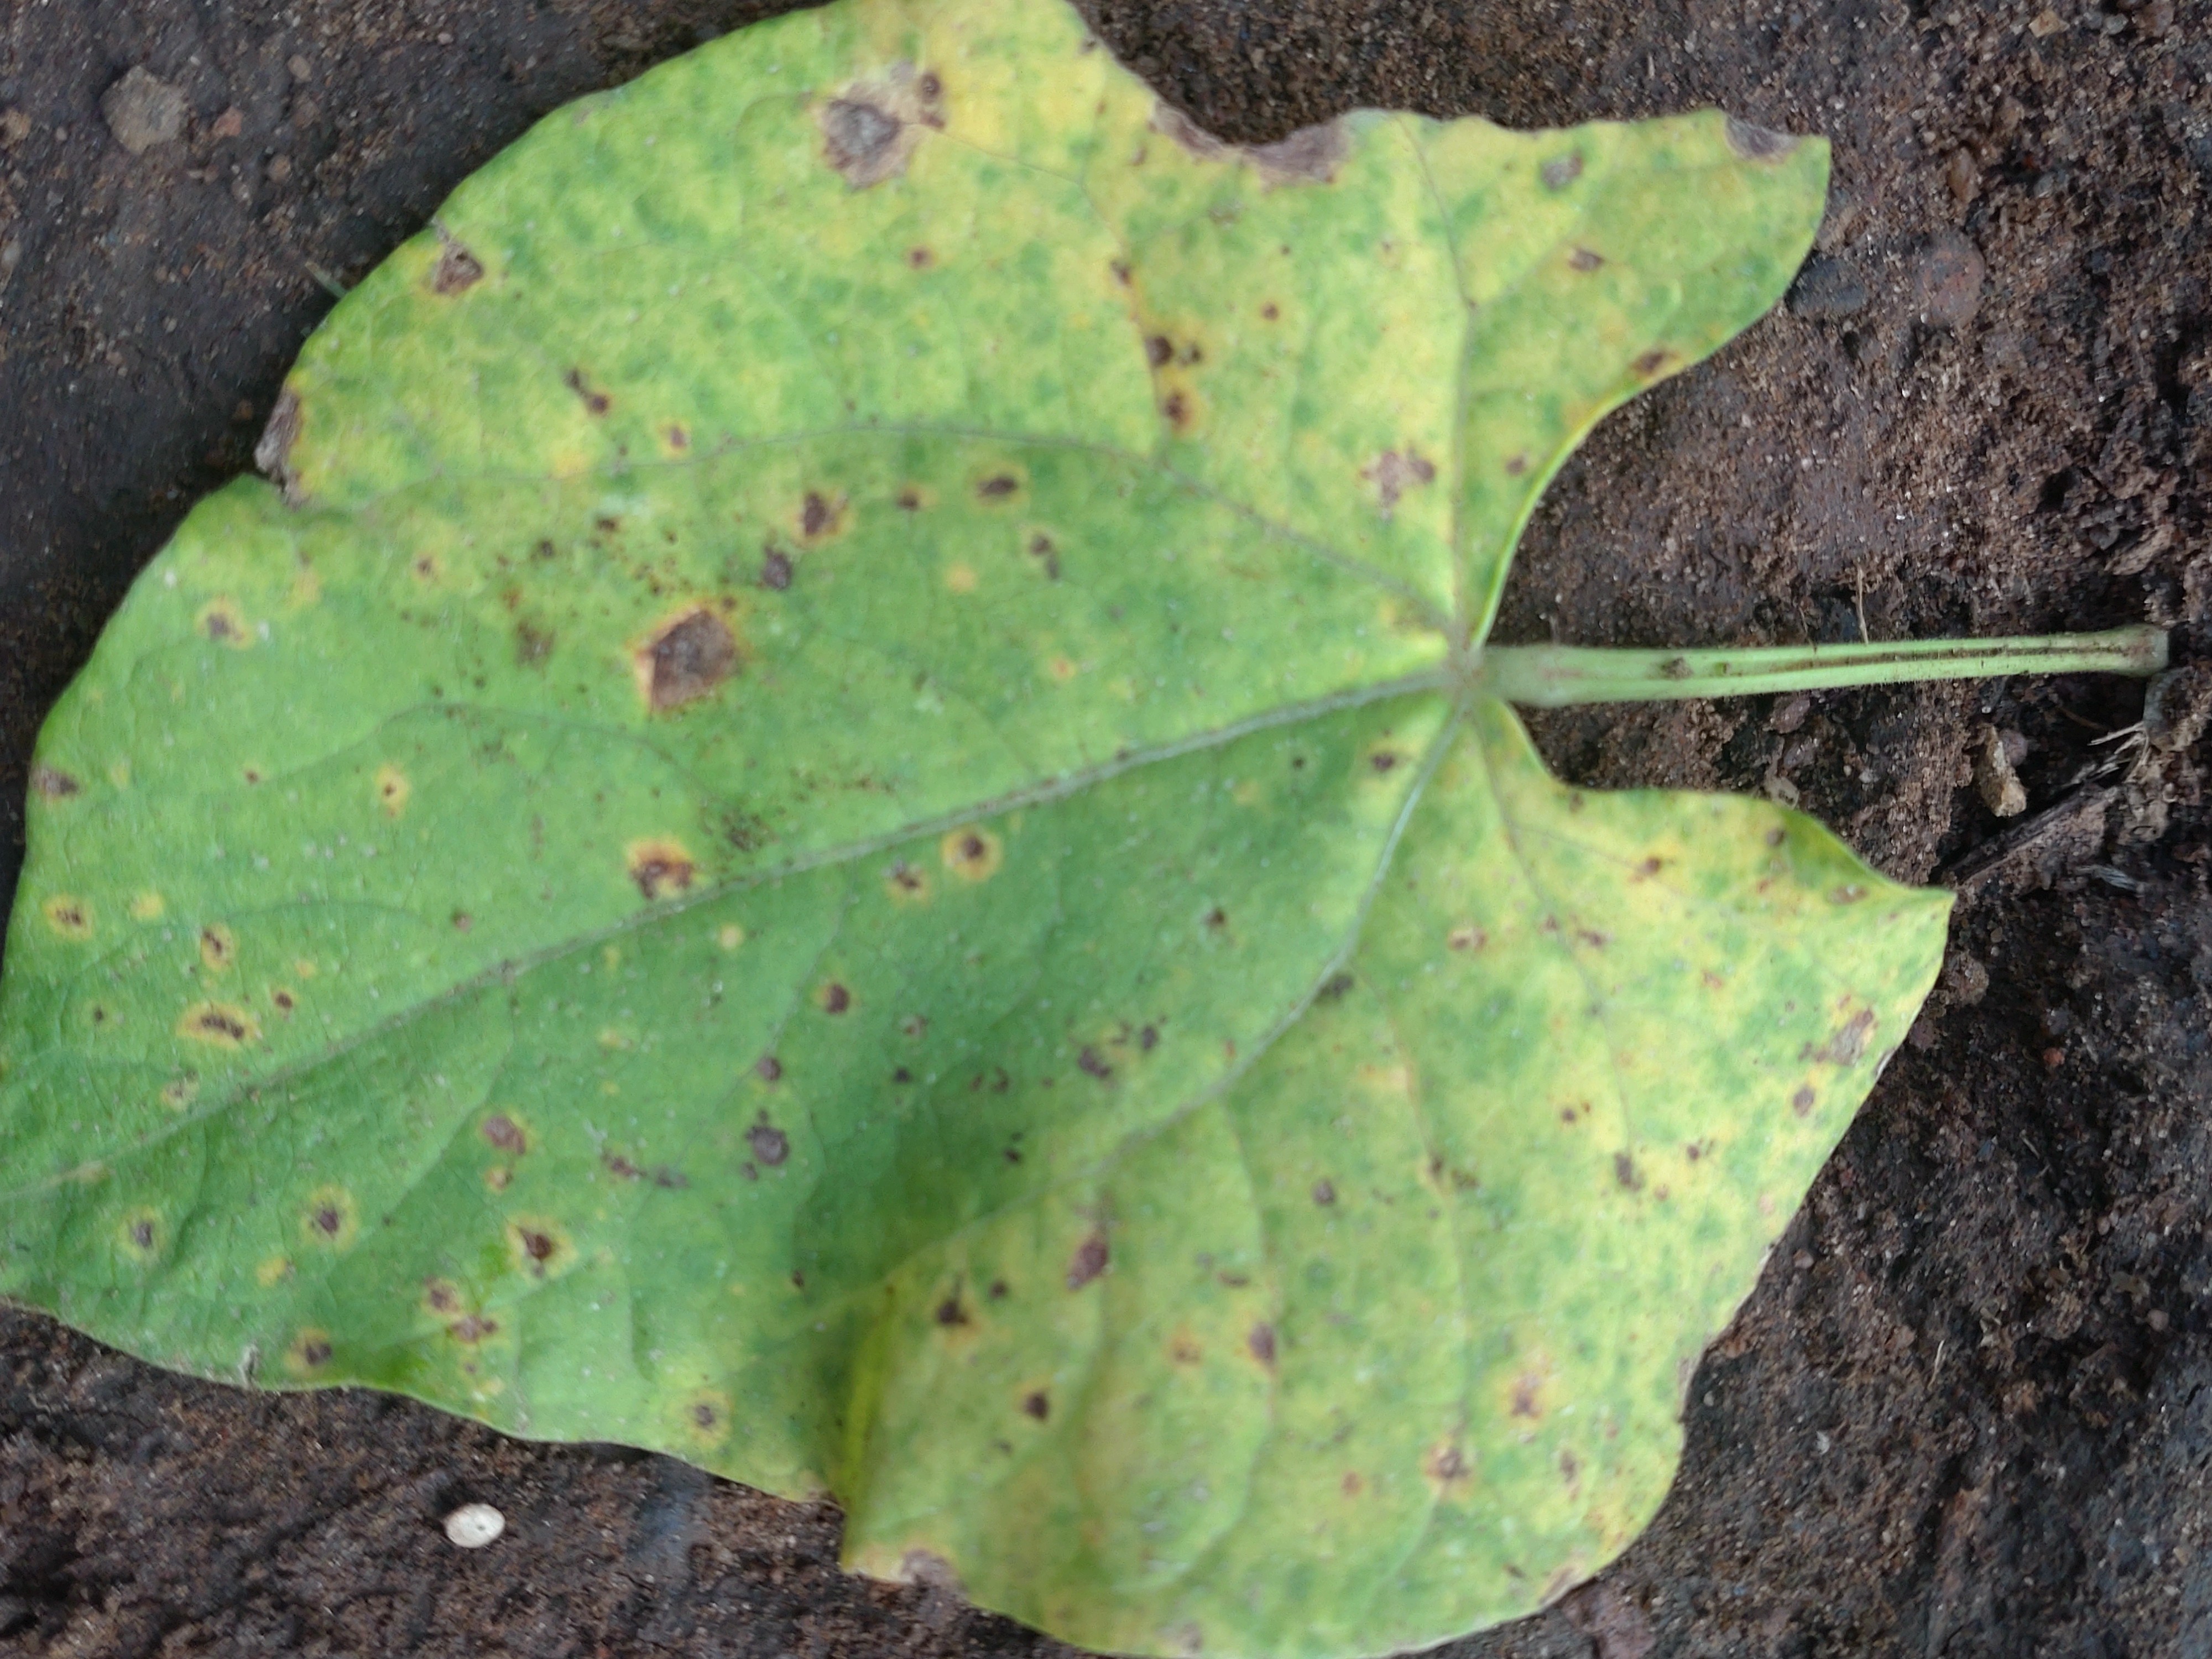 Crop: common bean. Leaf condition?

rust
